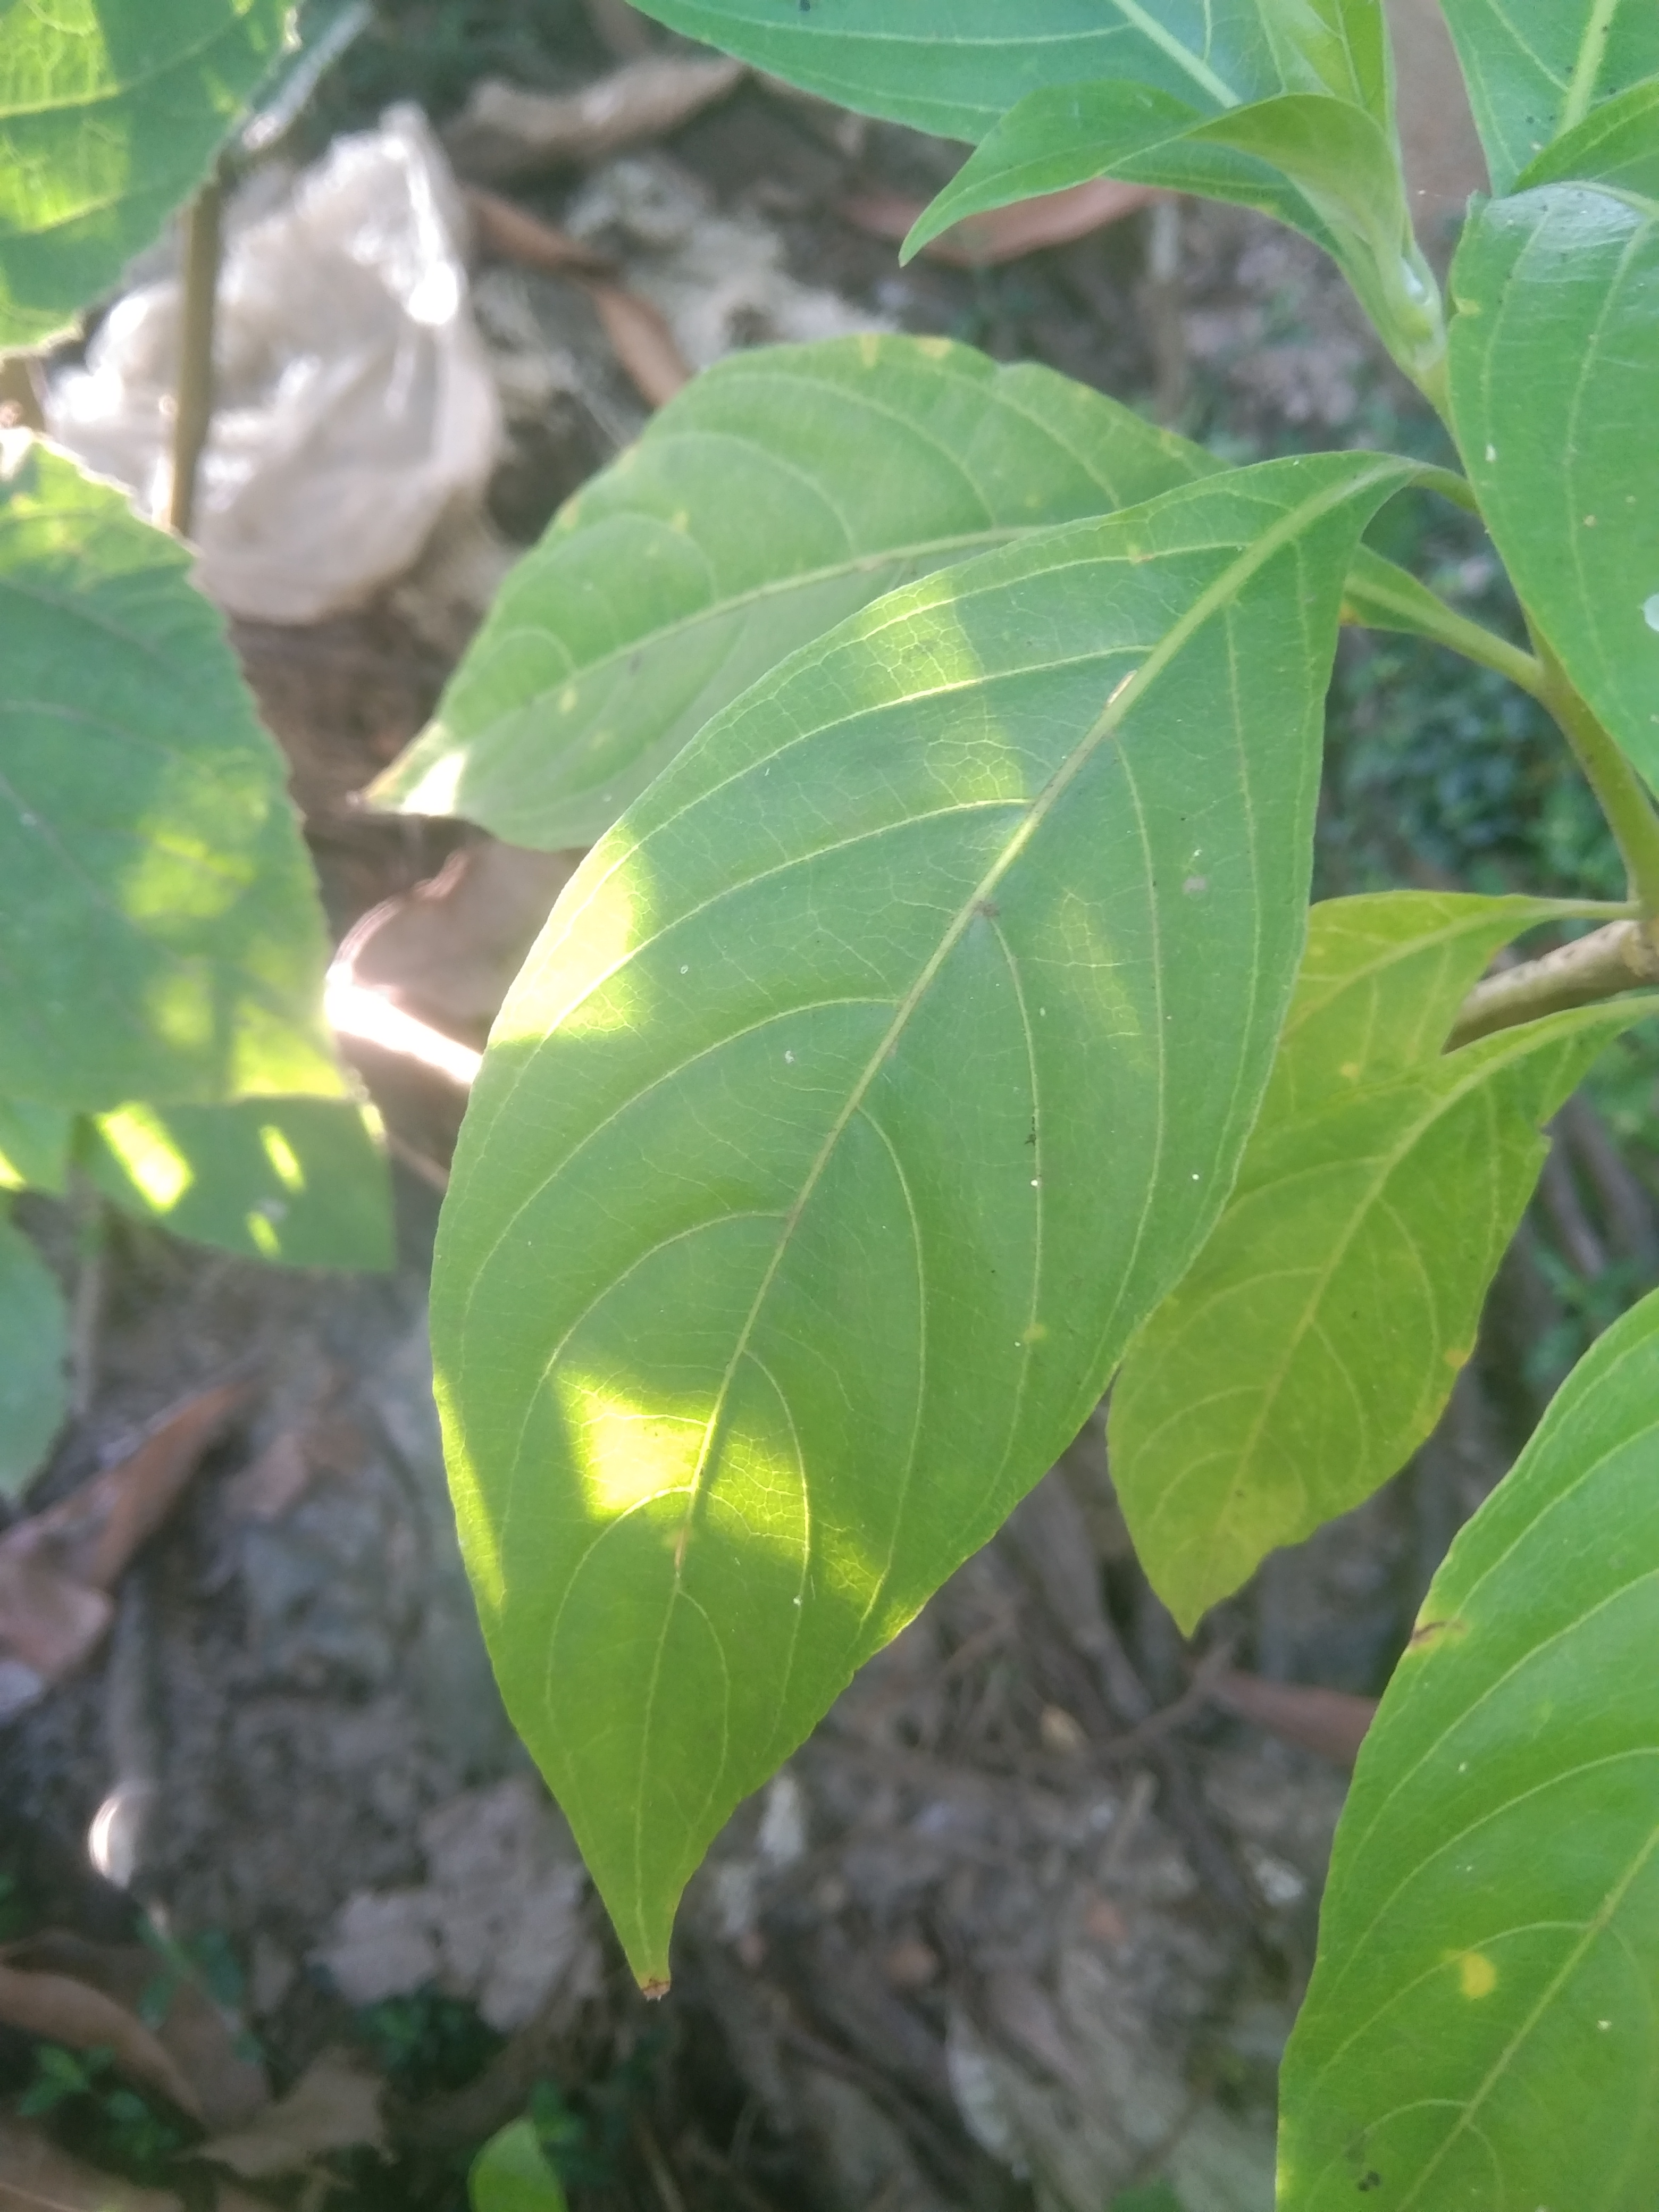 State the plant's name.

vasaka
